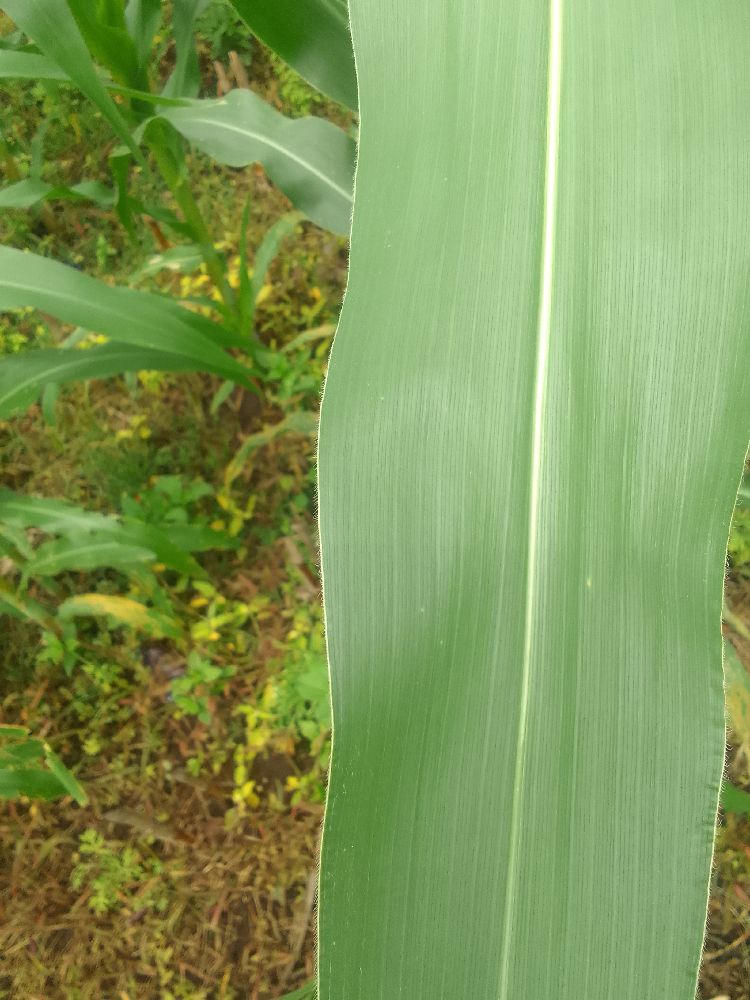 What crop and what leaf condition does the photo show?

maize, healthy
